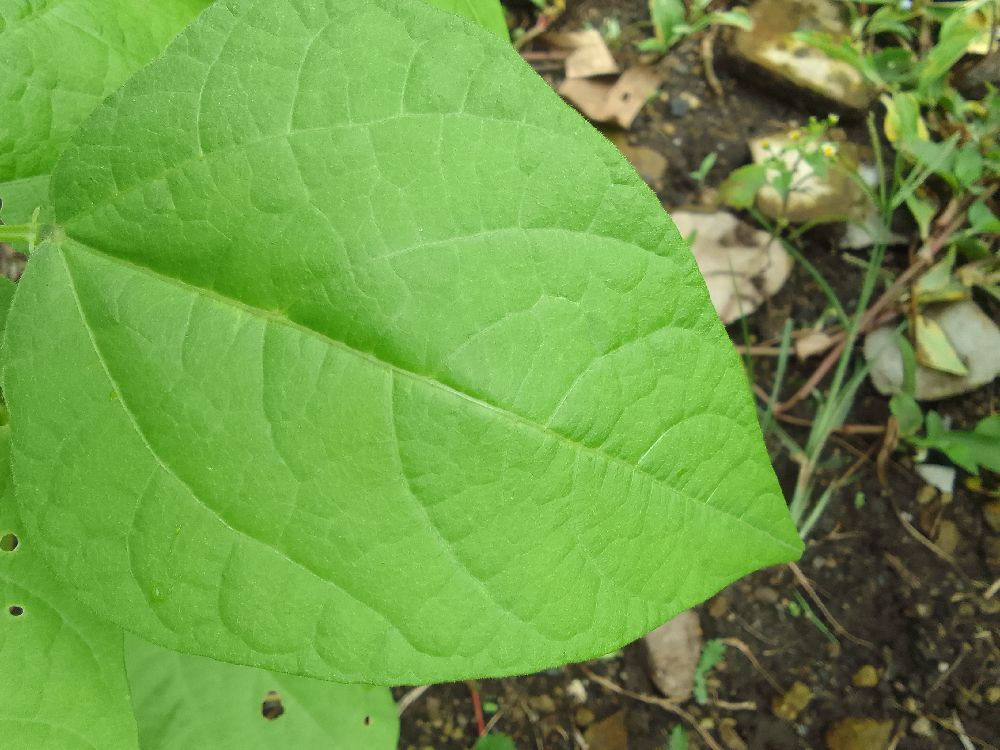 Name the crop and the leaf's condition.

common bean, healthy
